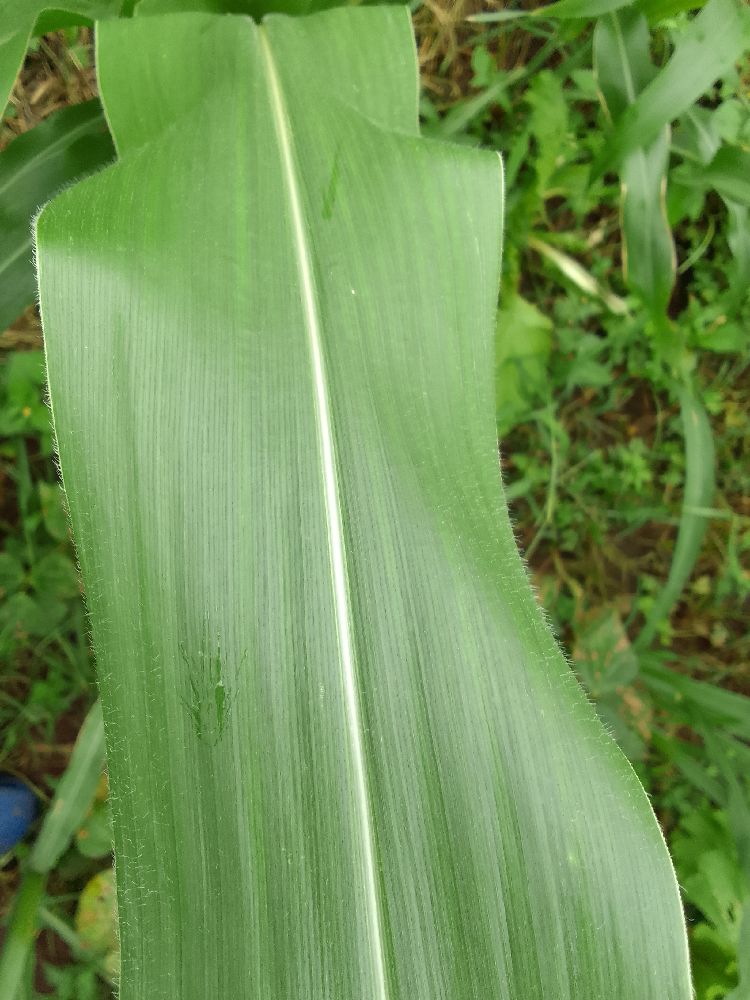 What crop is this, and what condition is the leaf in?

maize, healthy
